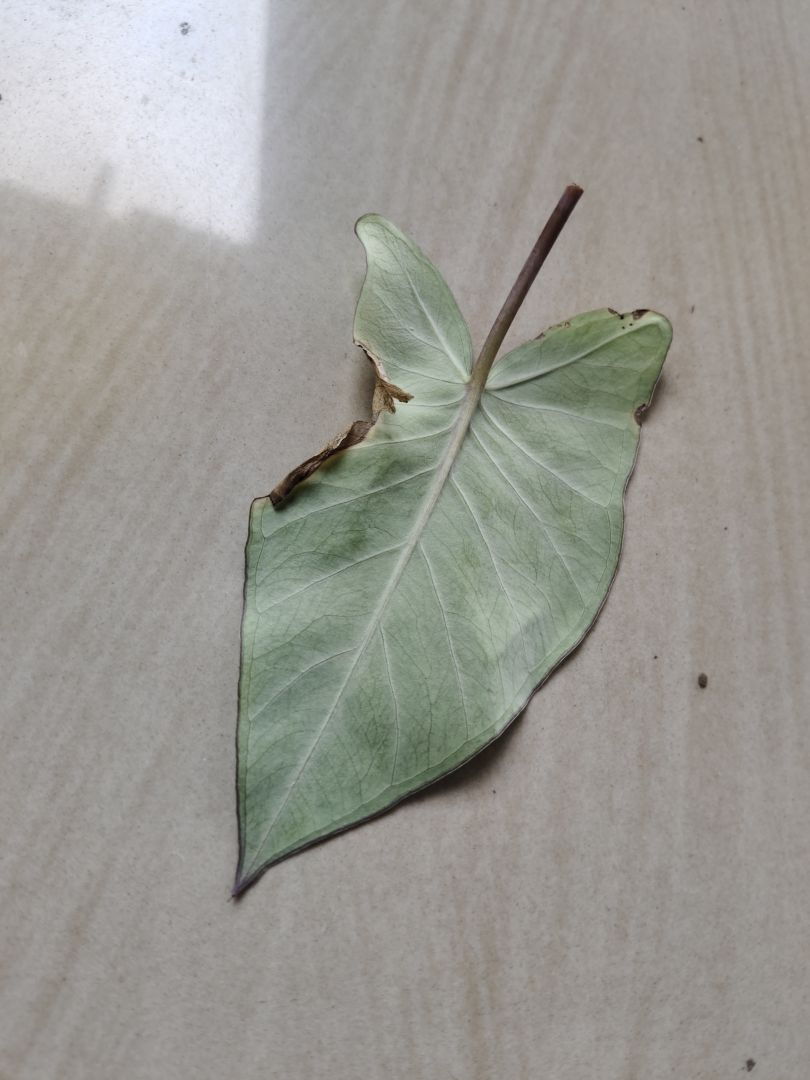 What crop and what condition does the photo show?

taro, leaf blight
